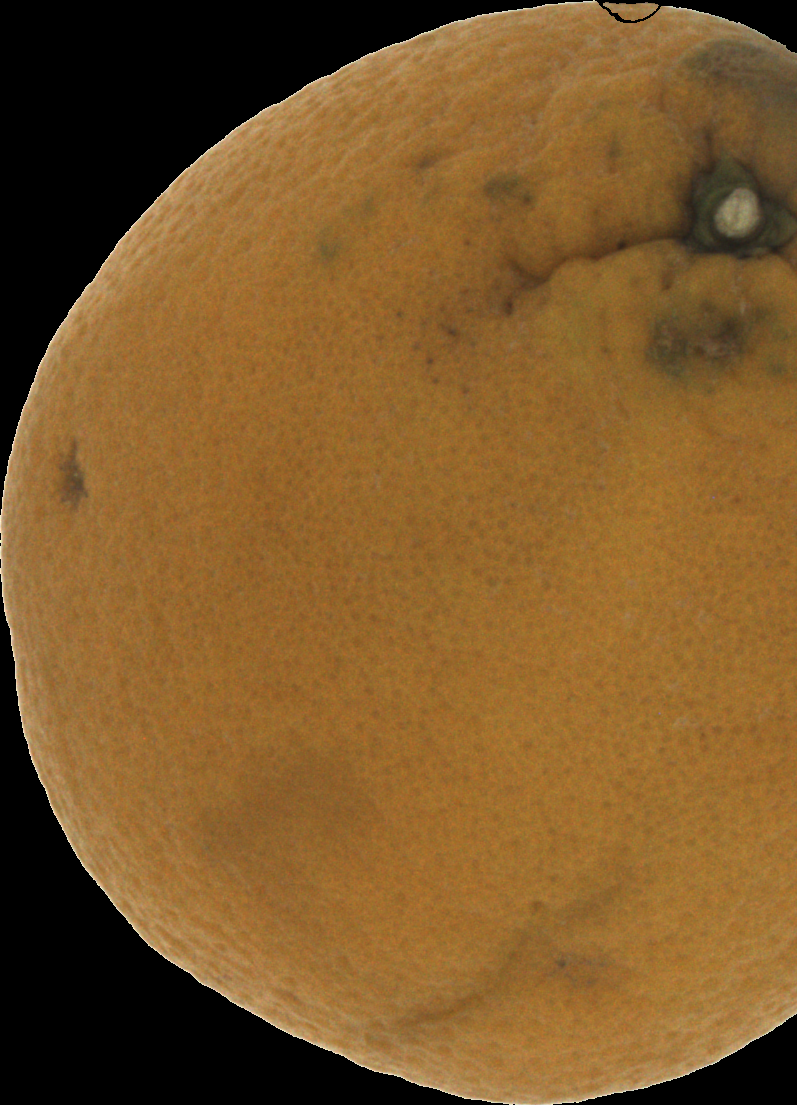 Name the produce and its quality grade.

orange, bad
